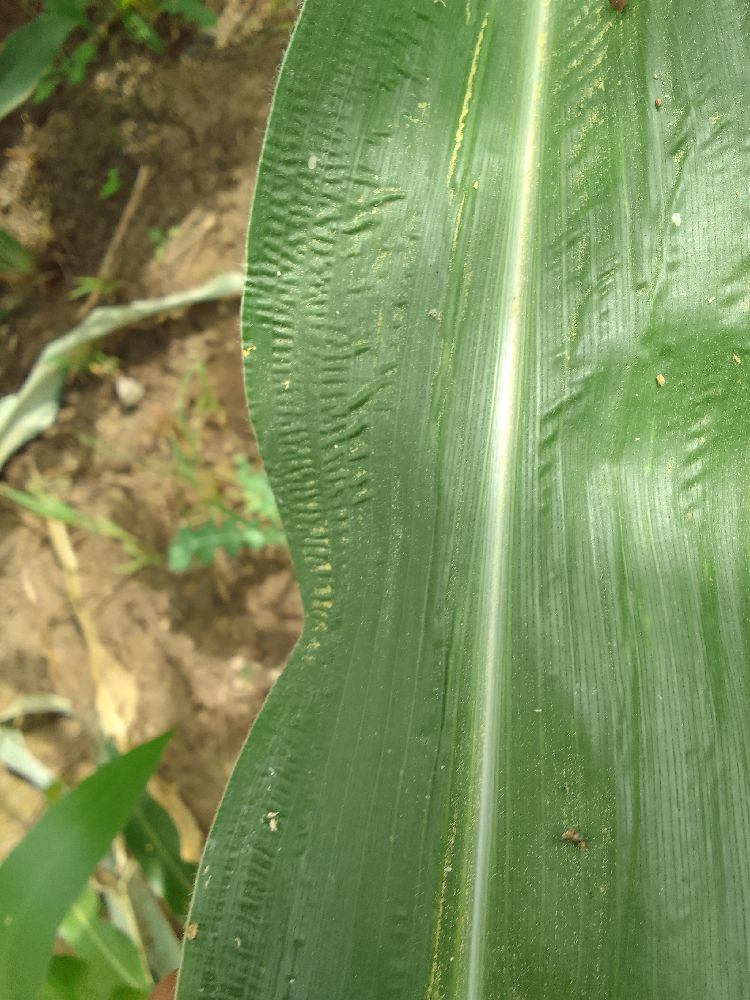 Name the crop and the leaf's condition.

maize, healthy
